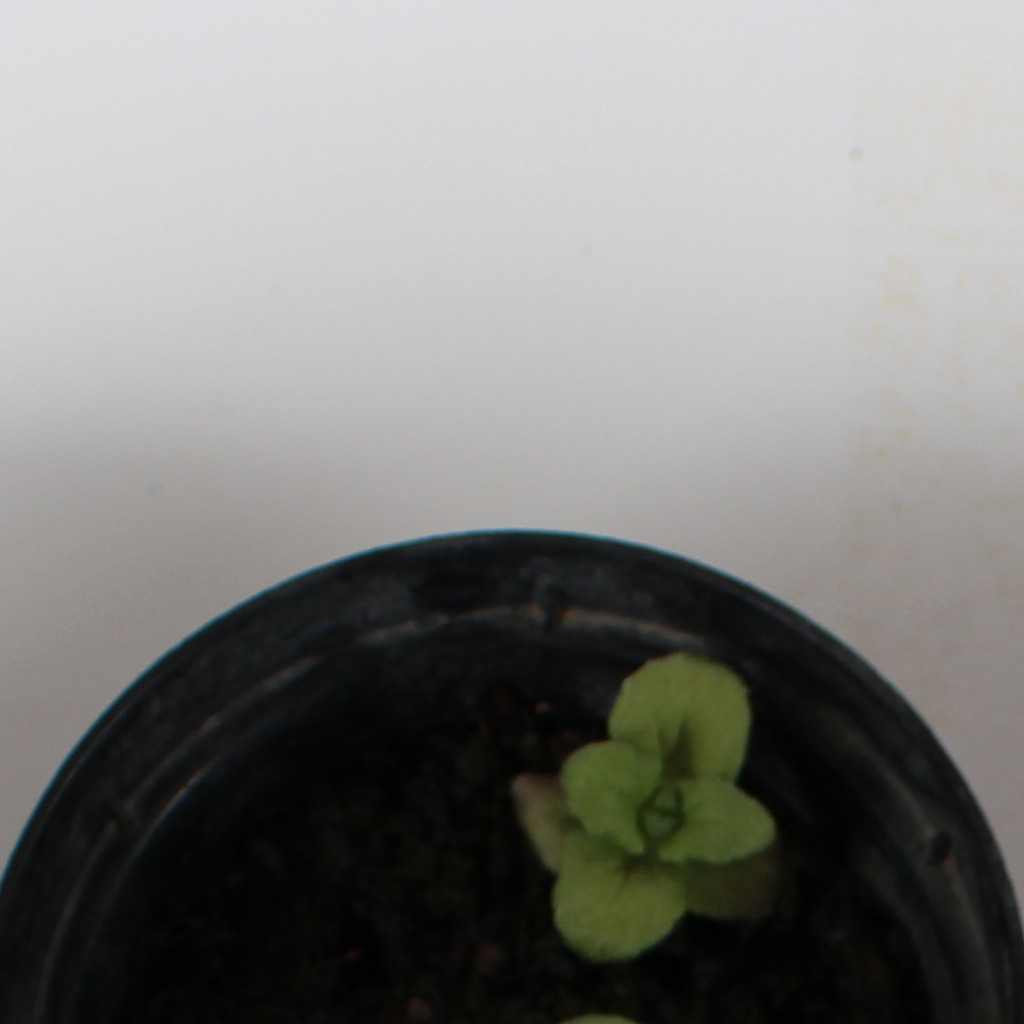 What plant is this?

Veronica persica
